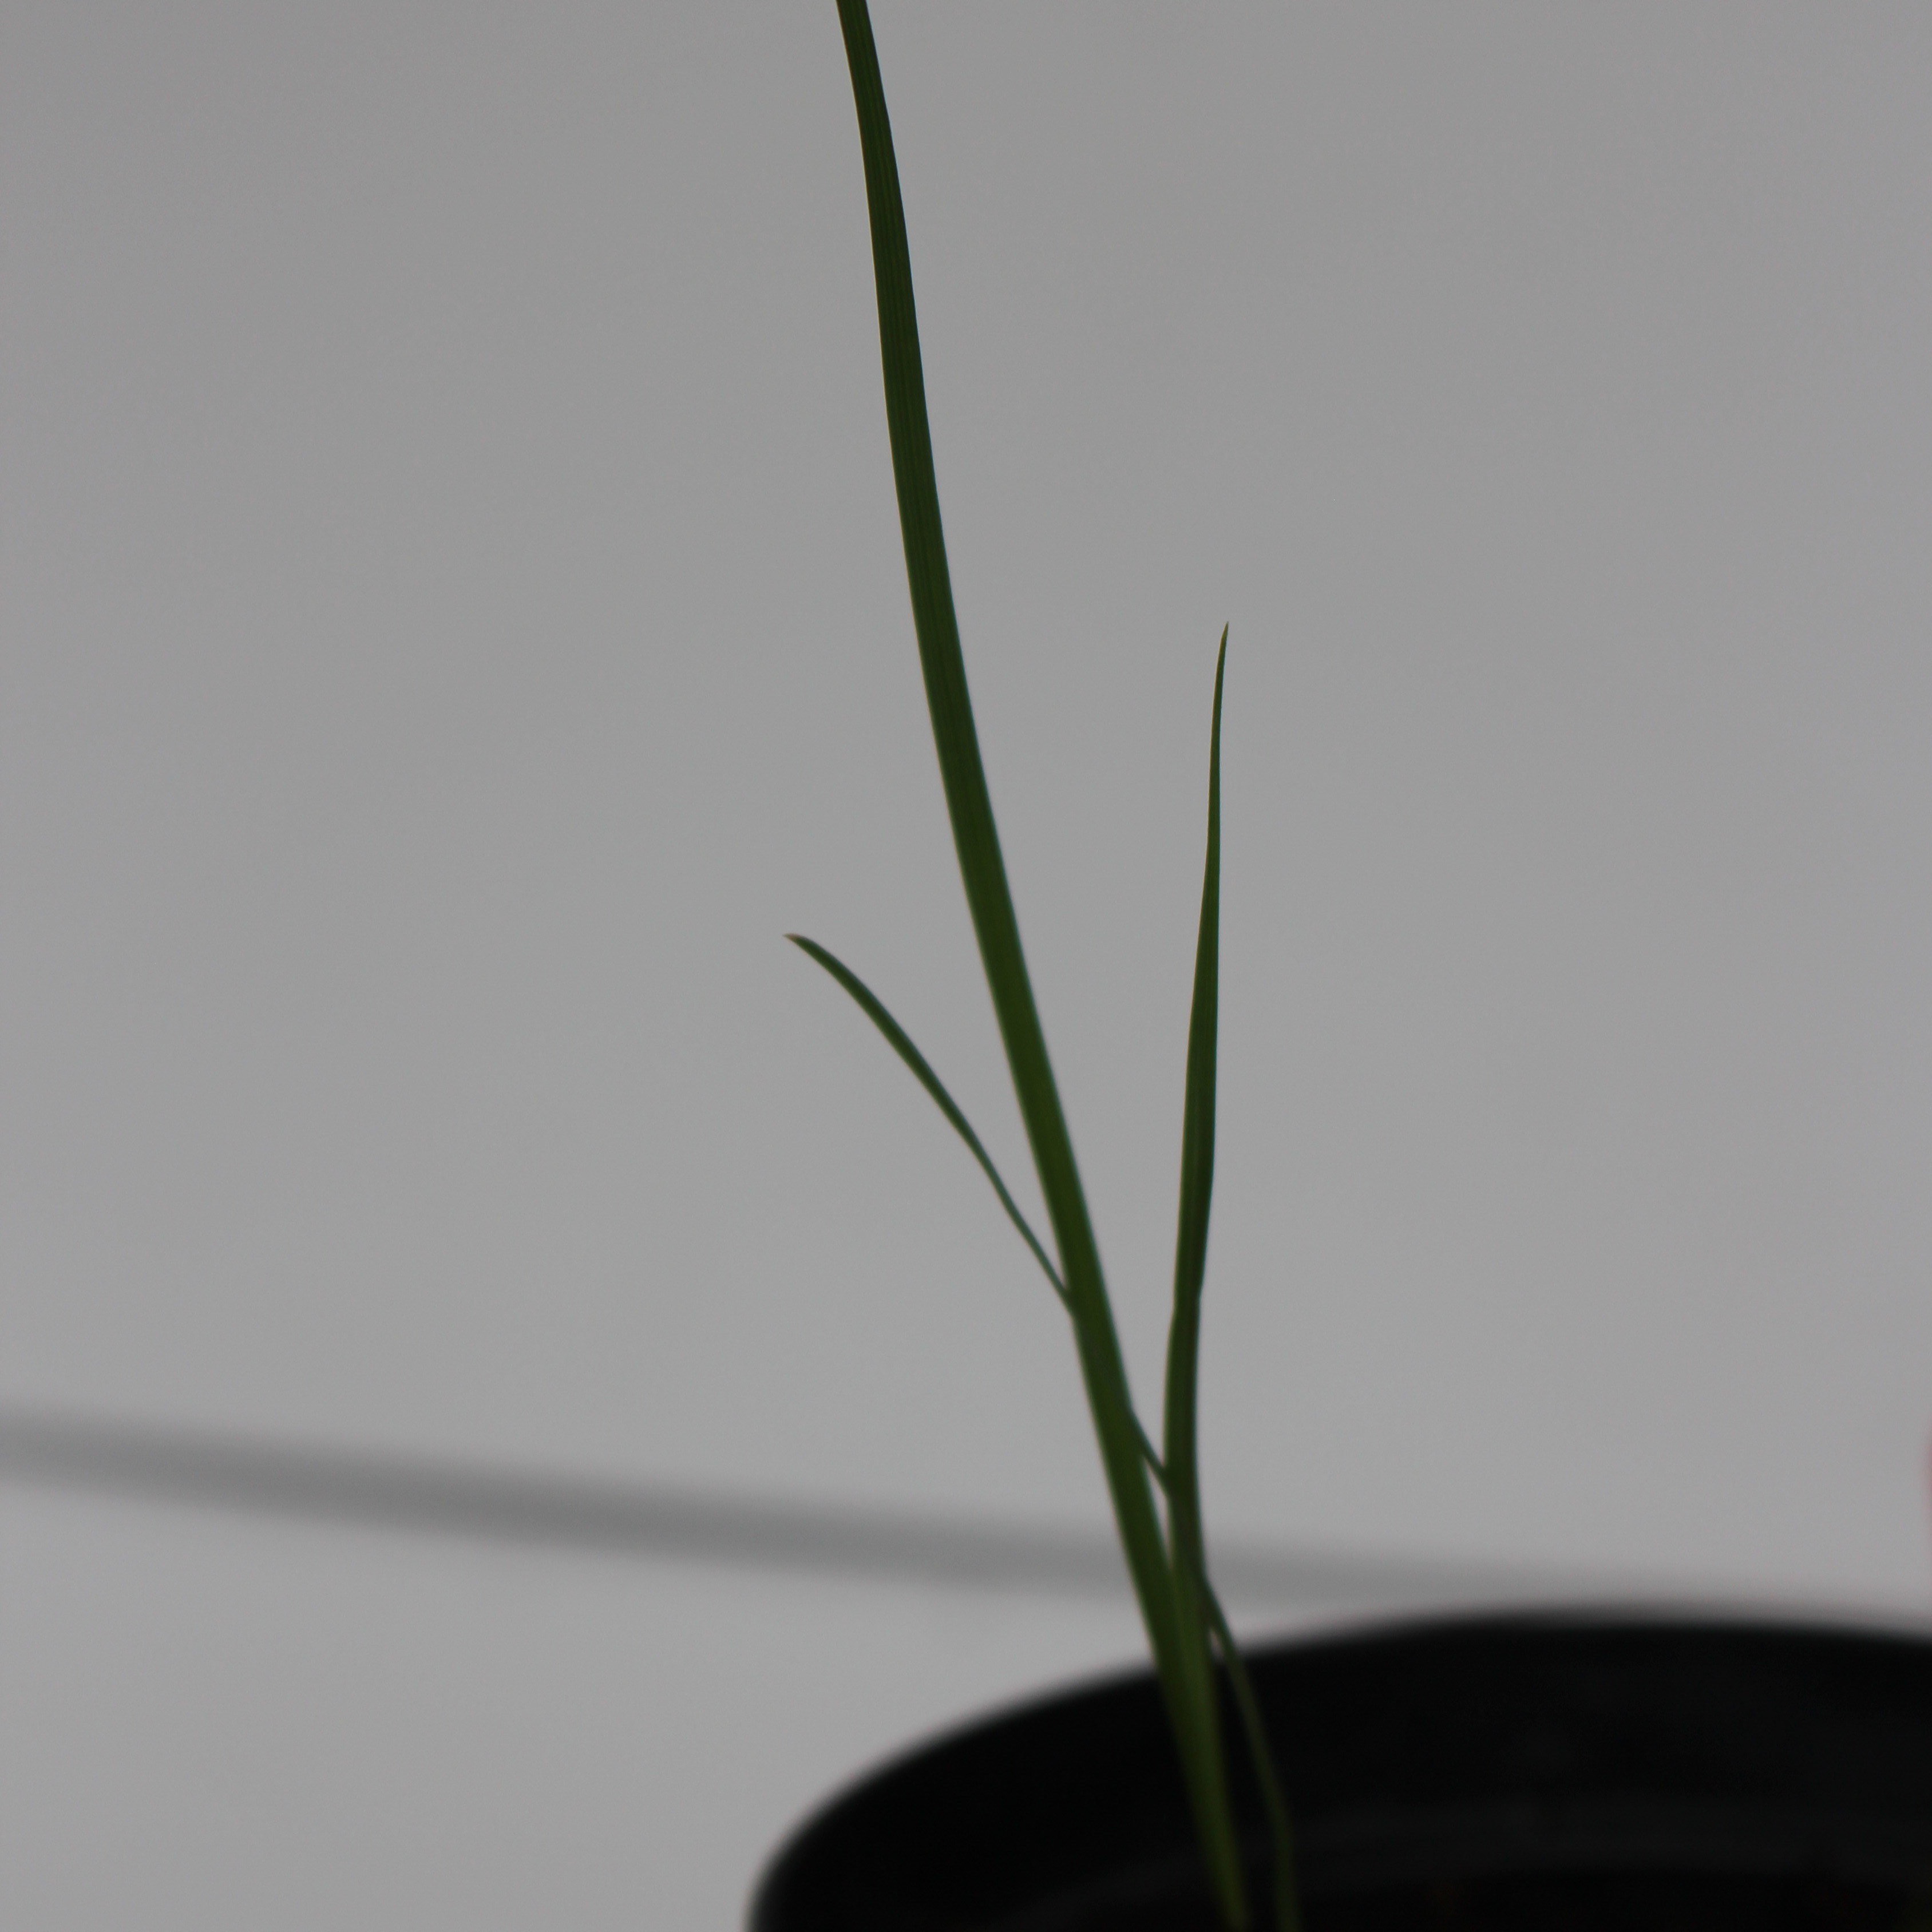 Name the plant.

Lolium multiflorum
